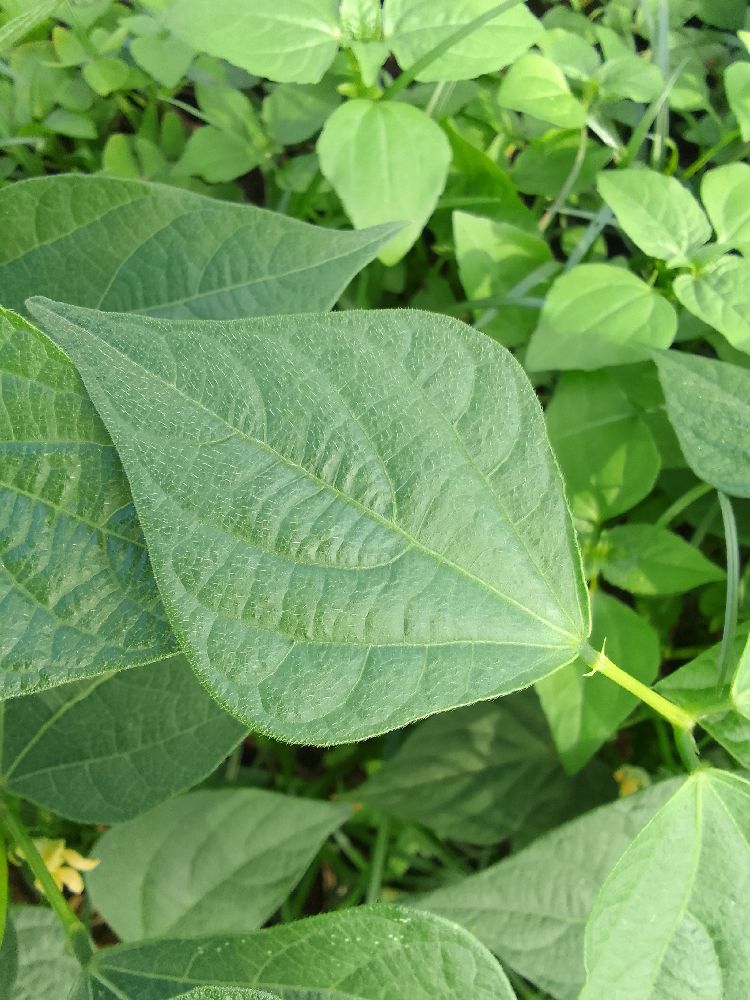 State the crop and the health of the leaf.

common bean, healthy
